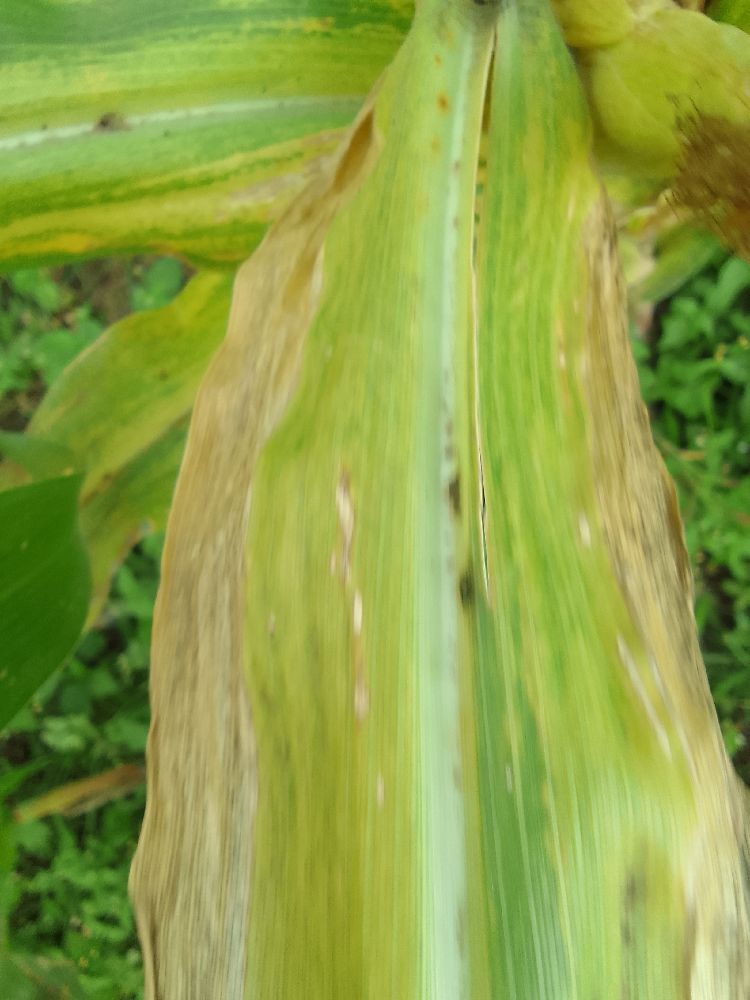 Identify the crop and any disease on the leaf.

maize, maize lethal necrosis
